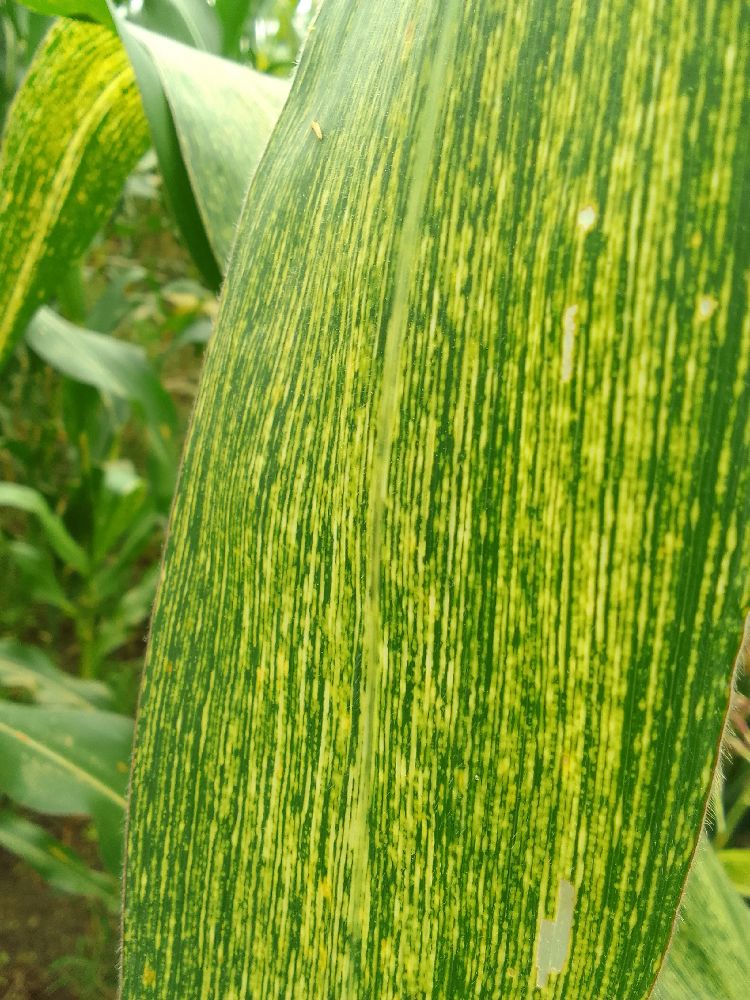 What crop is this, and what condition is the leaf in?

maize, maize streak virus
